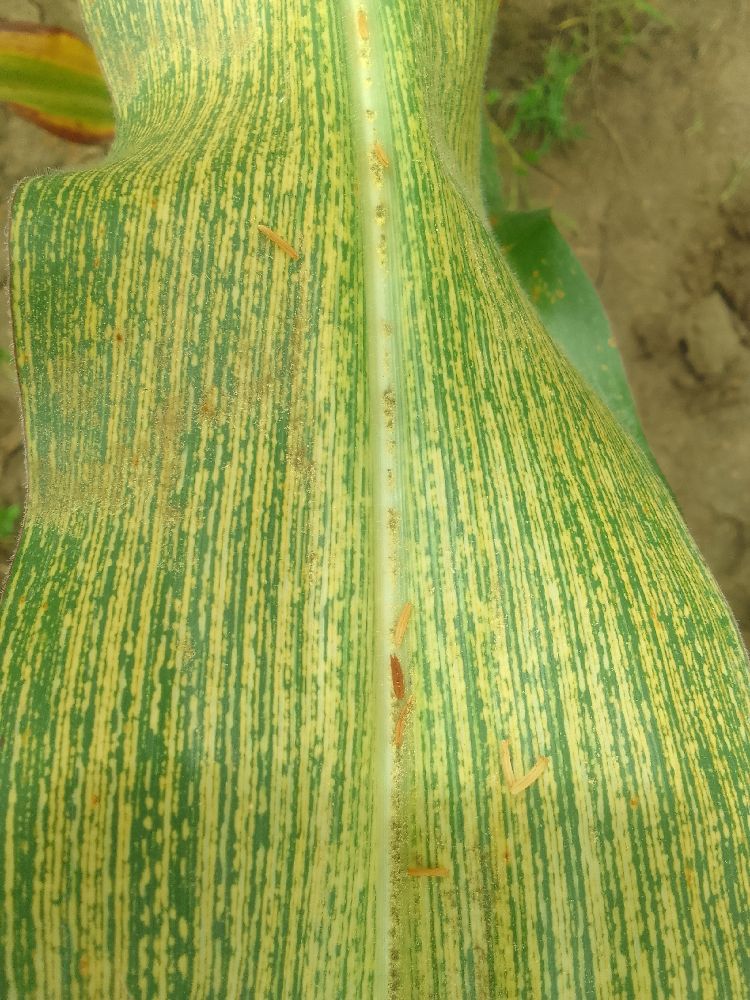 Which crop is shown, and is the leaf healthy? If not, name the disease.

maize, maize streak virus
